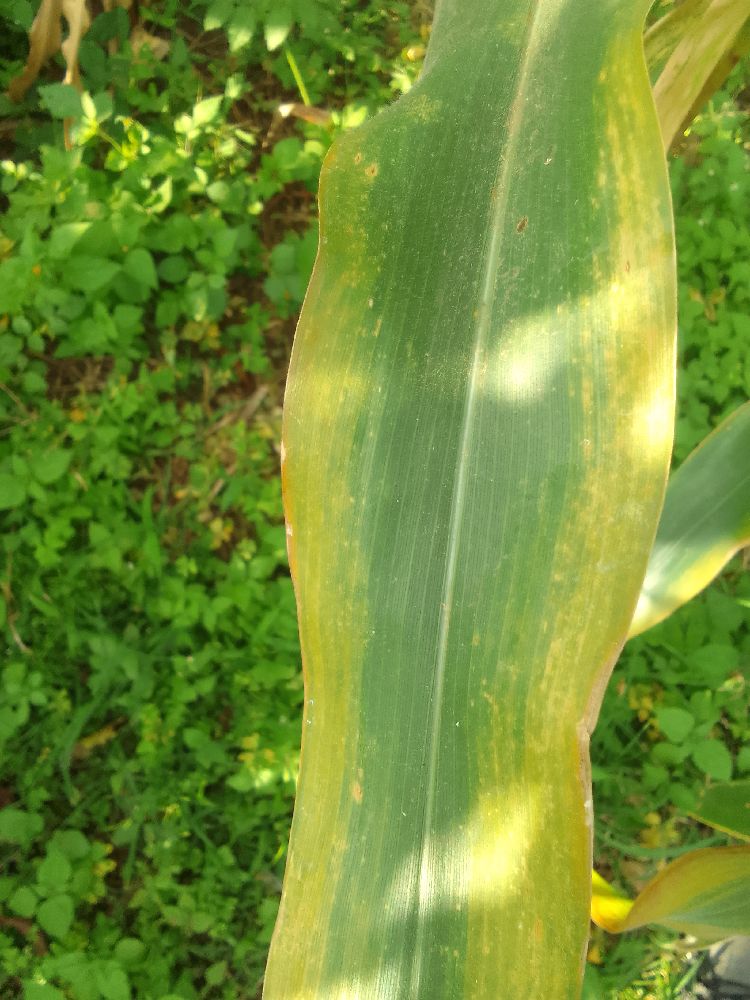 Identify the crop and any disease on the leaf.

maize, maize lethal necrosis
